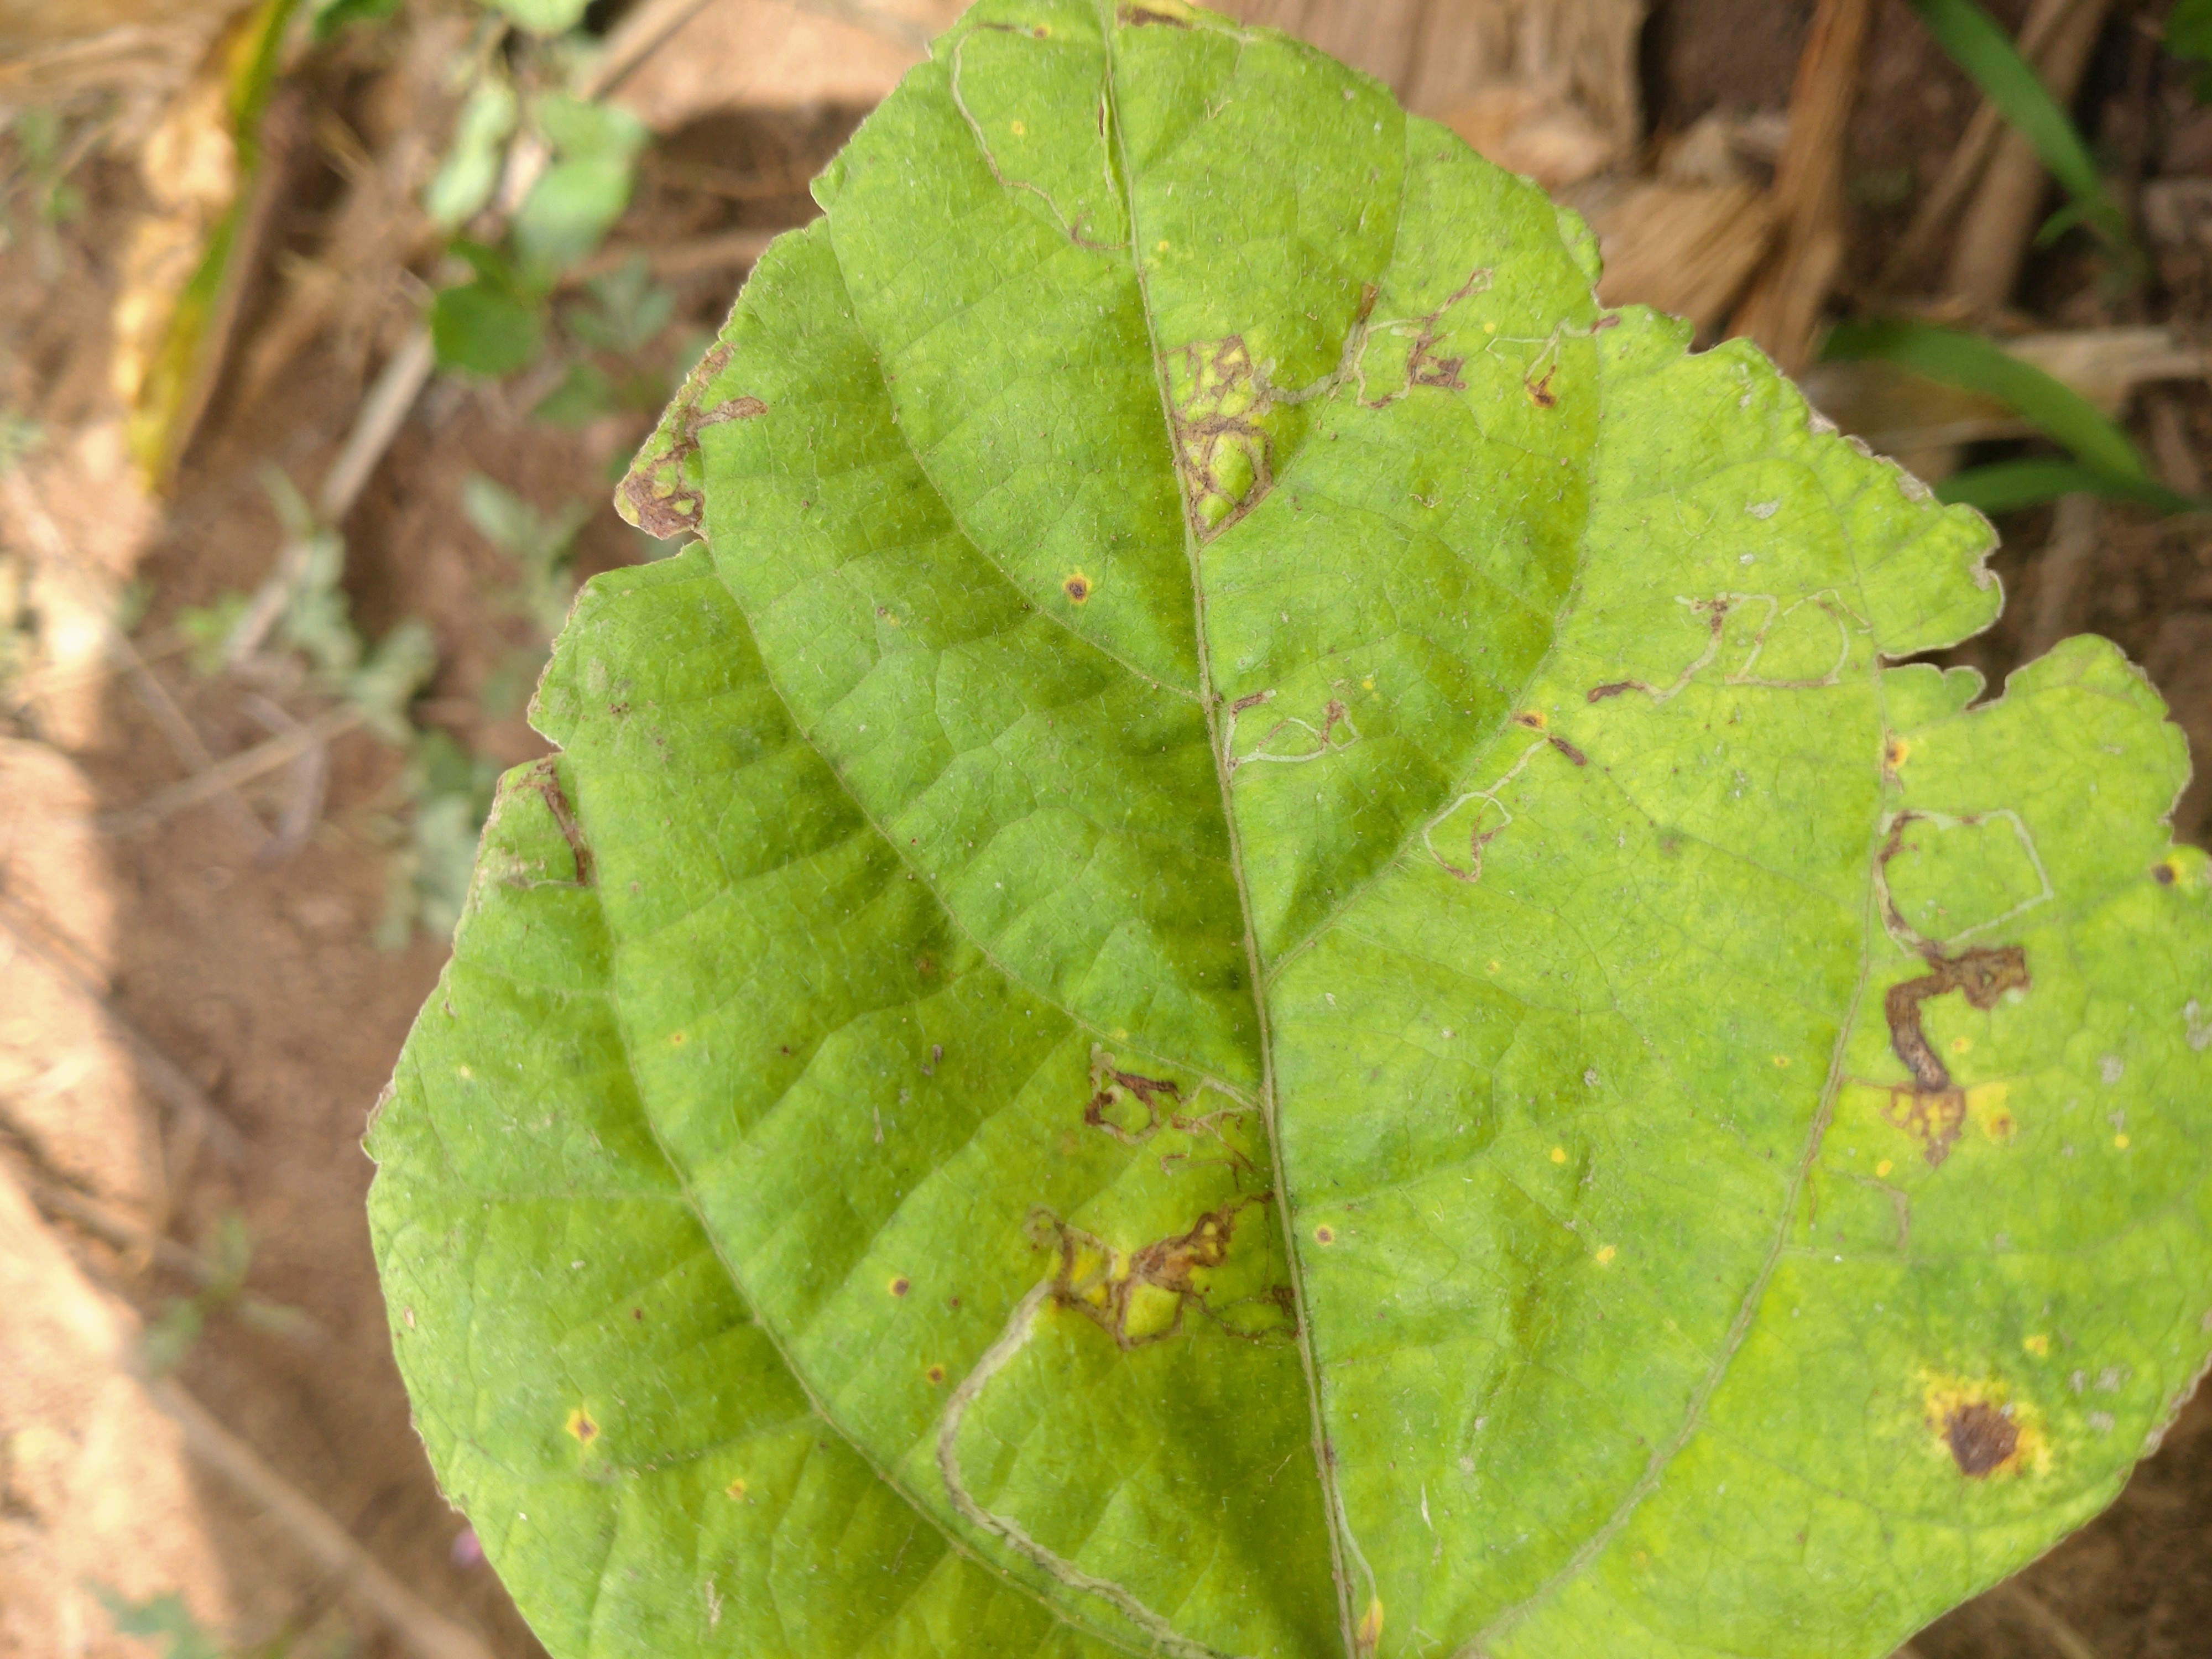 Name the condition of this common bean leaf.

rust
